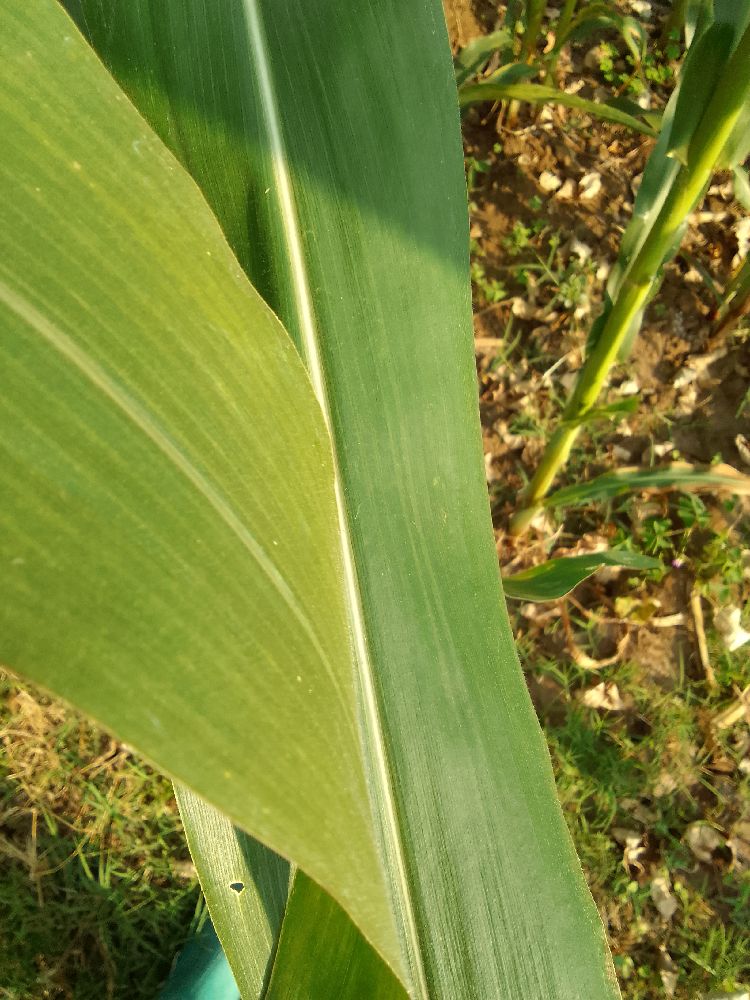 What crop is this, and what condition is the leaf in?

maize, healthy
